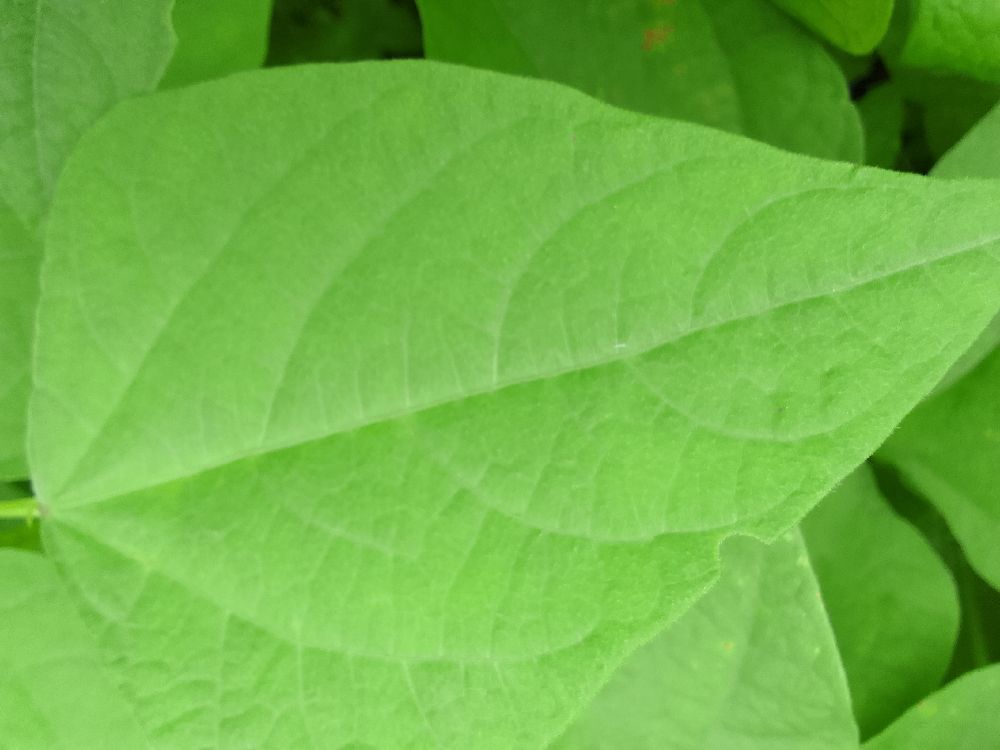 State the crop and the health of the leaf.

common bean, healthy
